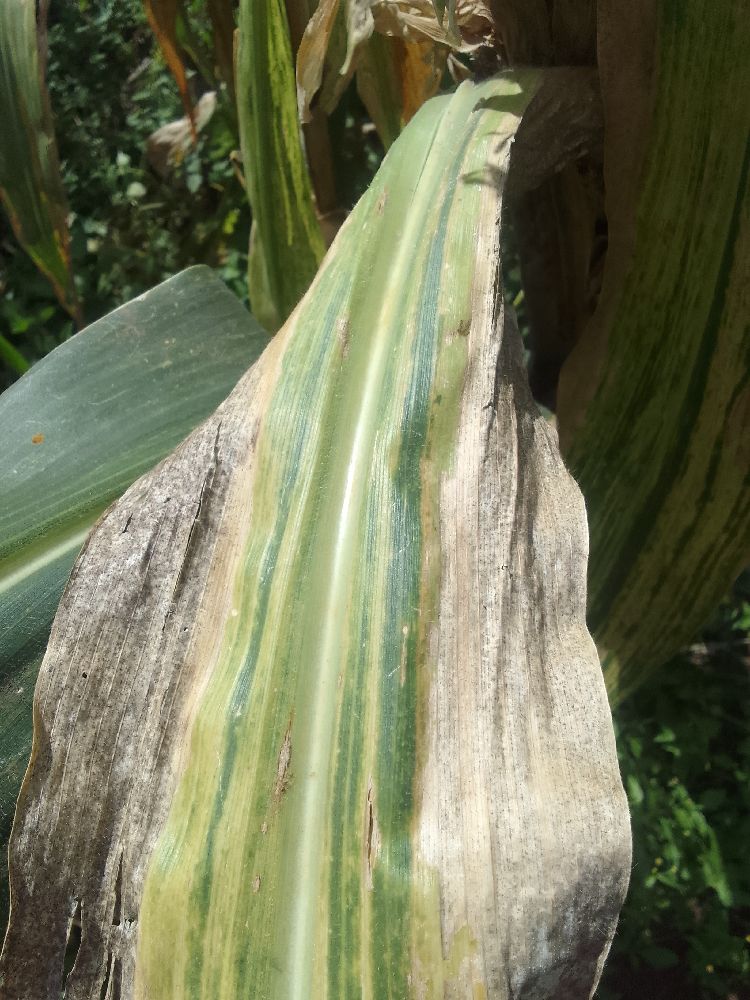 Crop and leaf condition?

maize, maize lethal necrosis
